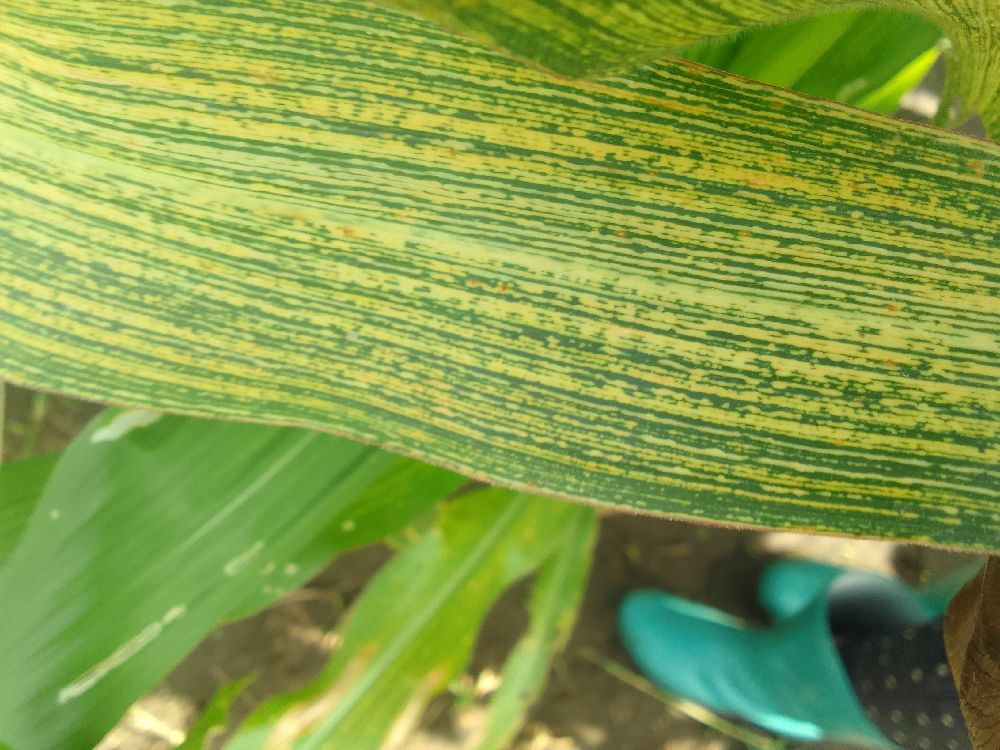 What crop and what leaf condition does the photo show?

maize, maize streak virus
